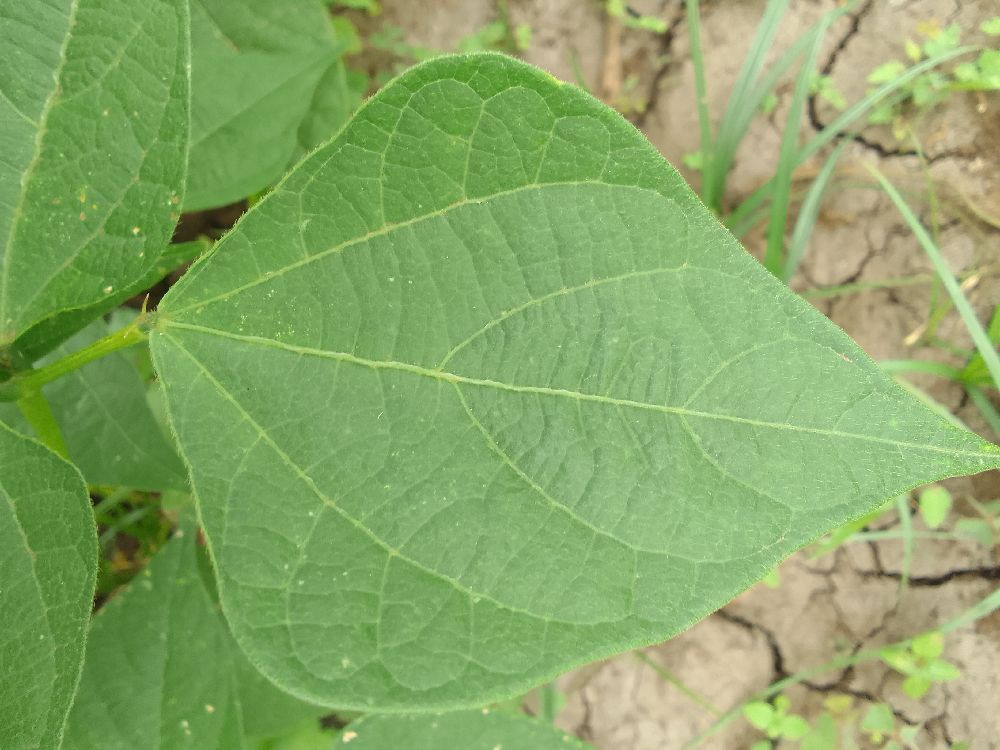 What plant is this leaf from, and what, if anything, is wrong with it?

common bean, healthy
